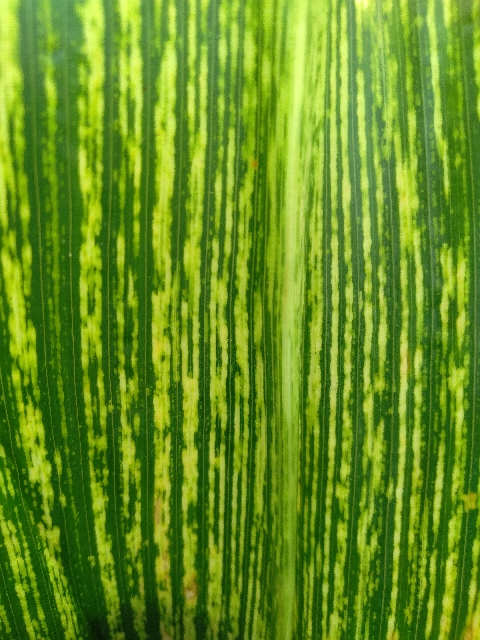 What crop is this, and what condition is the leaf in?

maize, maize streak virus
